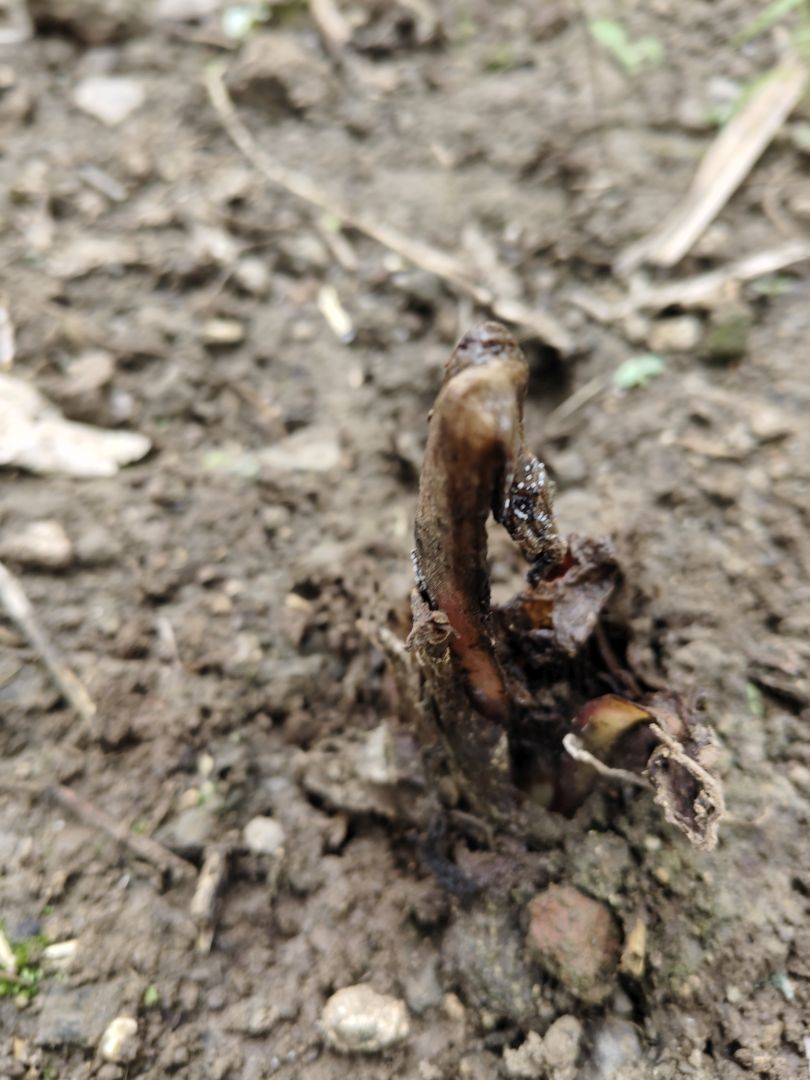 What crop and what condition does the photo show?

taro, root rot
